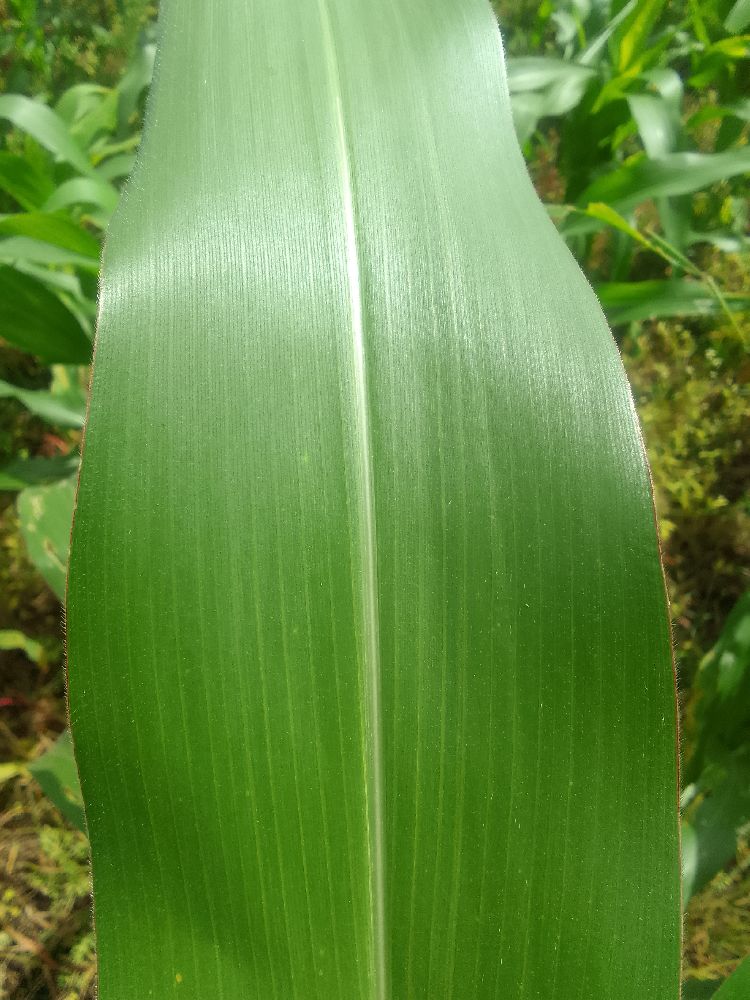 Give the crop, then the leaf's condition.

maize, healthy
